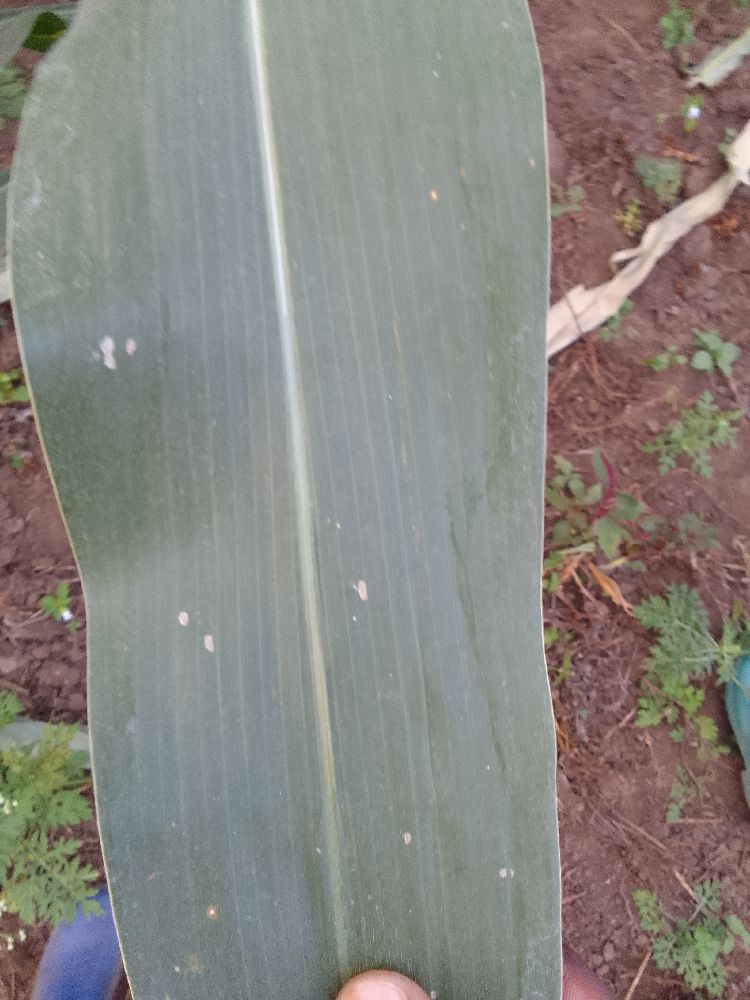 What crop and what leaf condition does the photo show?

maize, healthy
